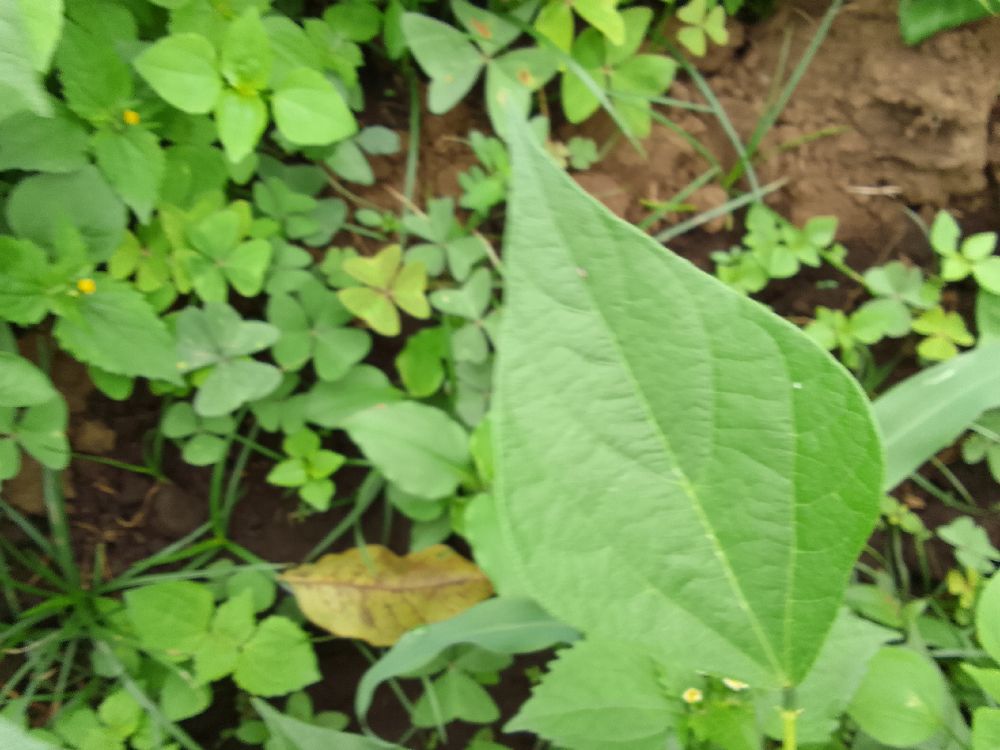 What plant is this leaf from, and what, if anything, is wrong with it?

common bean, healthy
